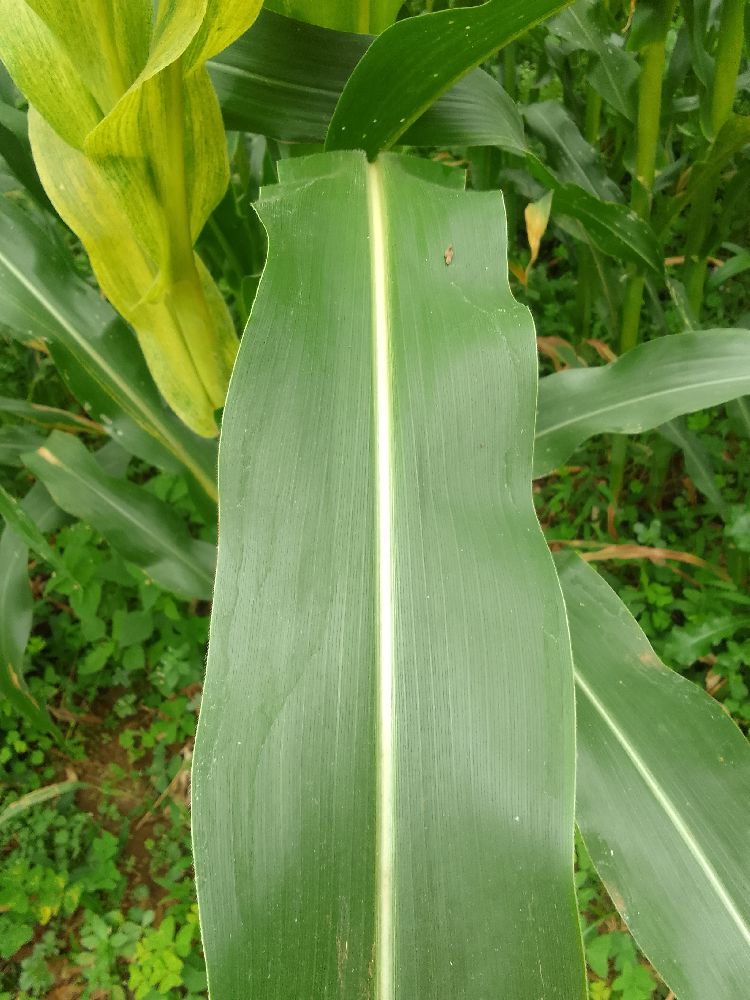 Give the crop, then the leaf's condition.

maize, healthy
